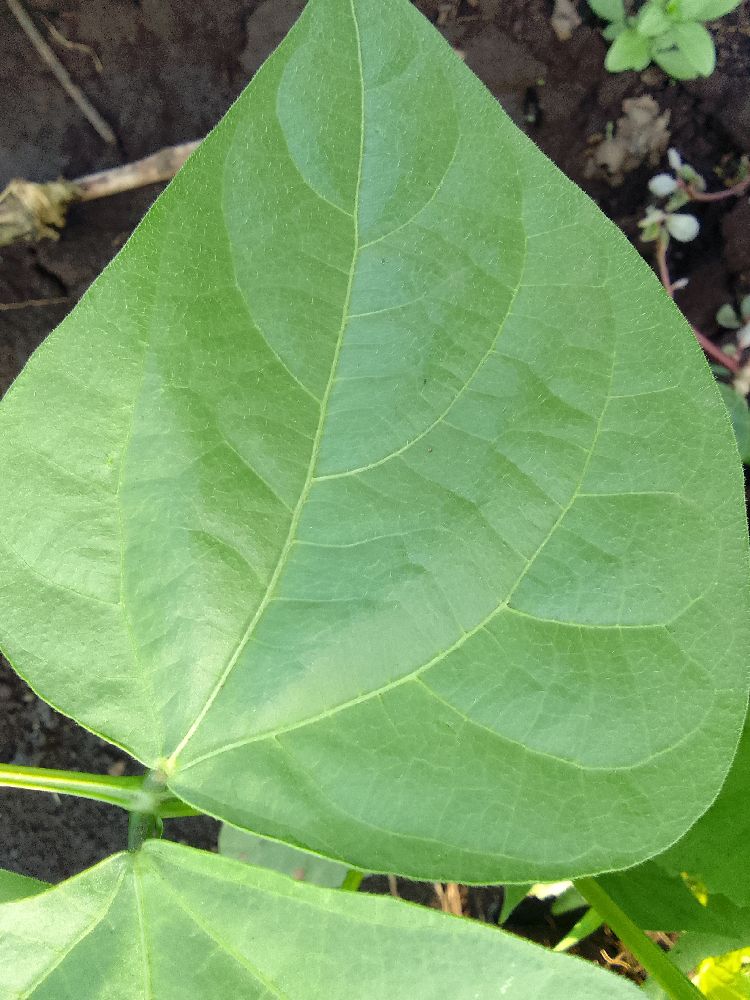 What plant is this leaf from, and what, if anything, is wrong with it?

common bean, healthy
